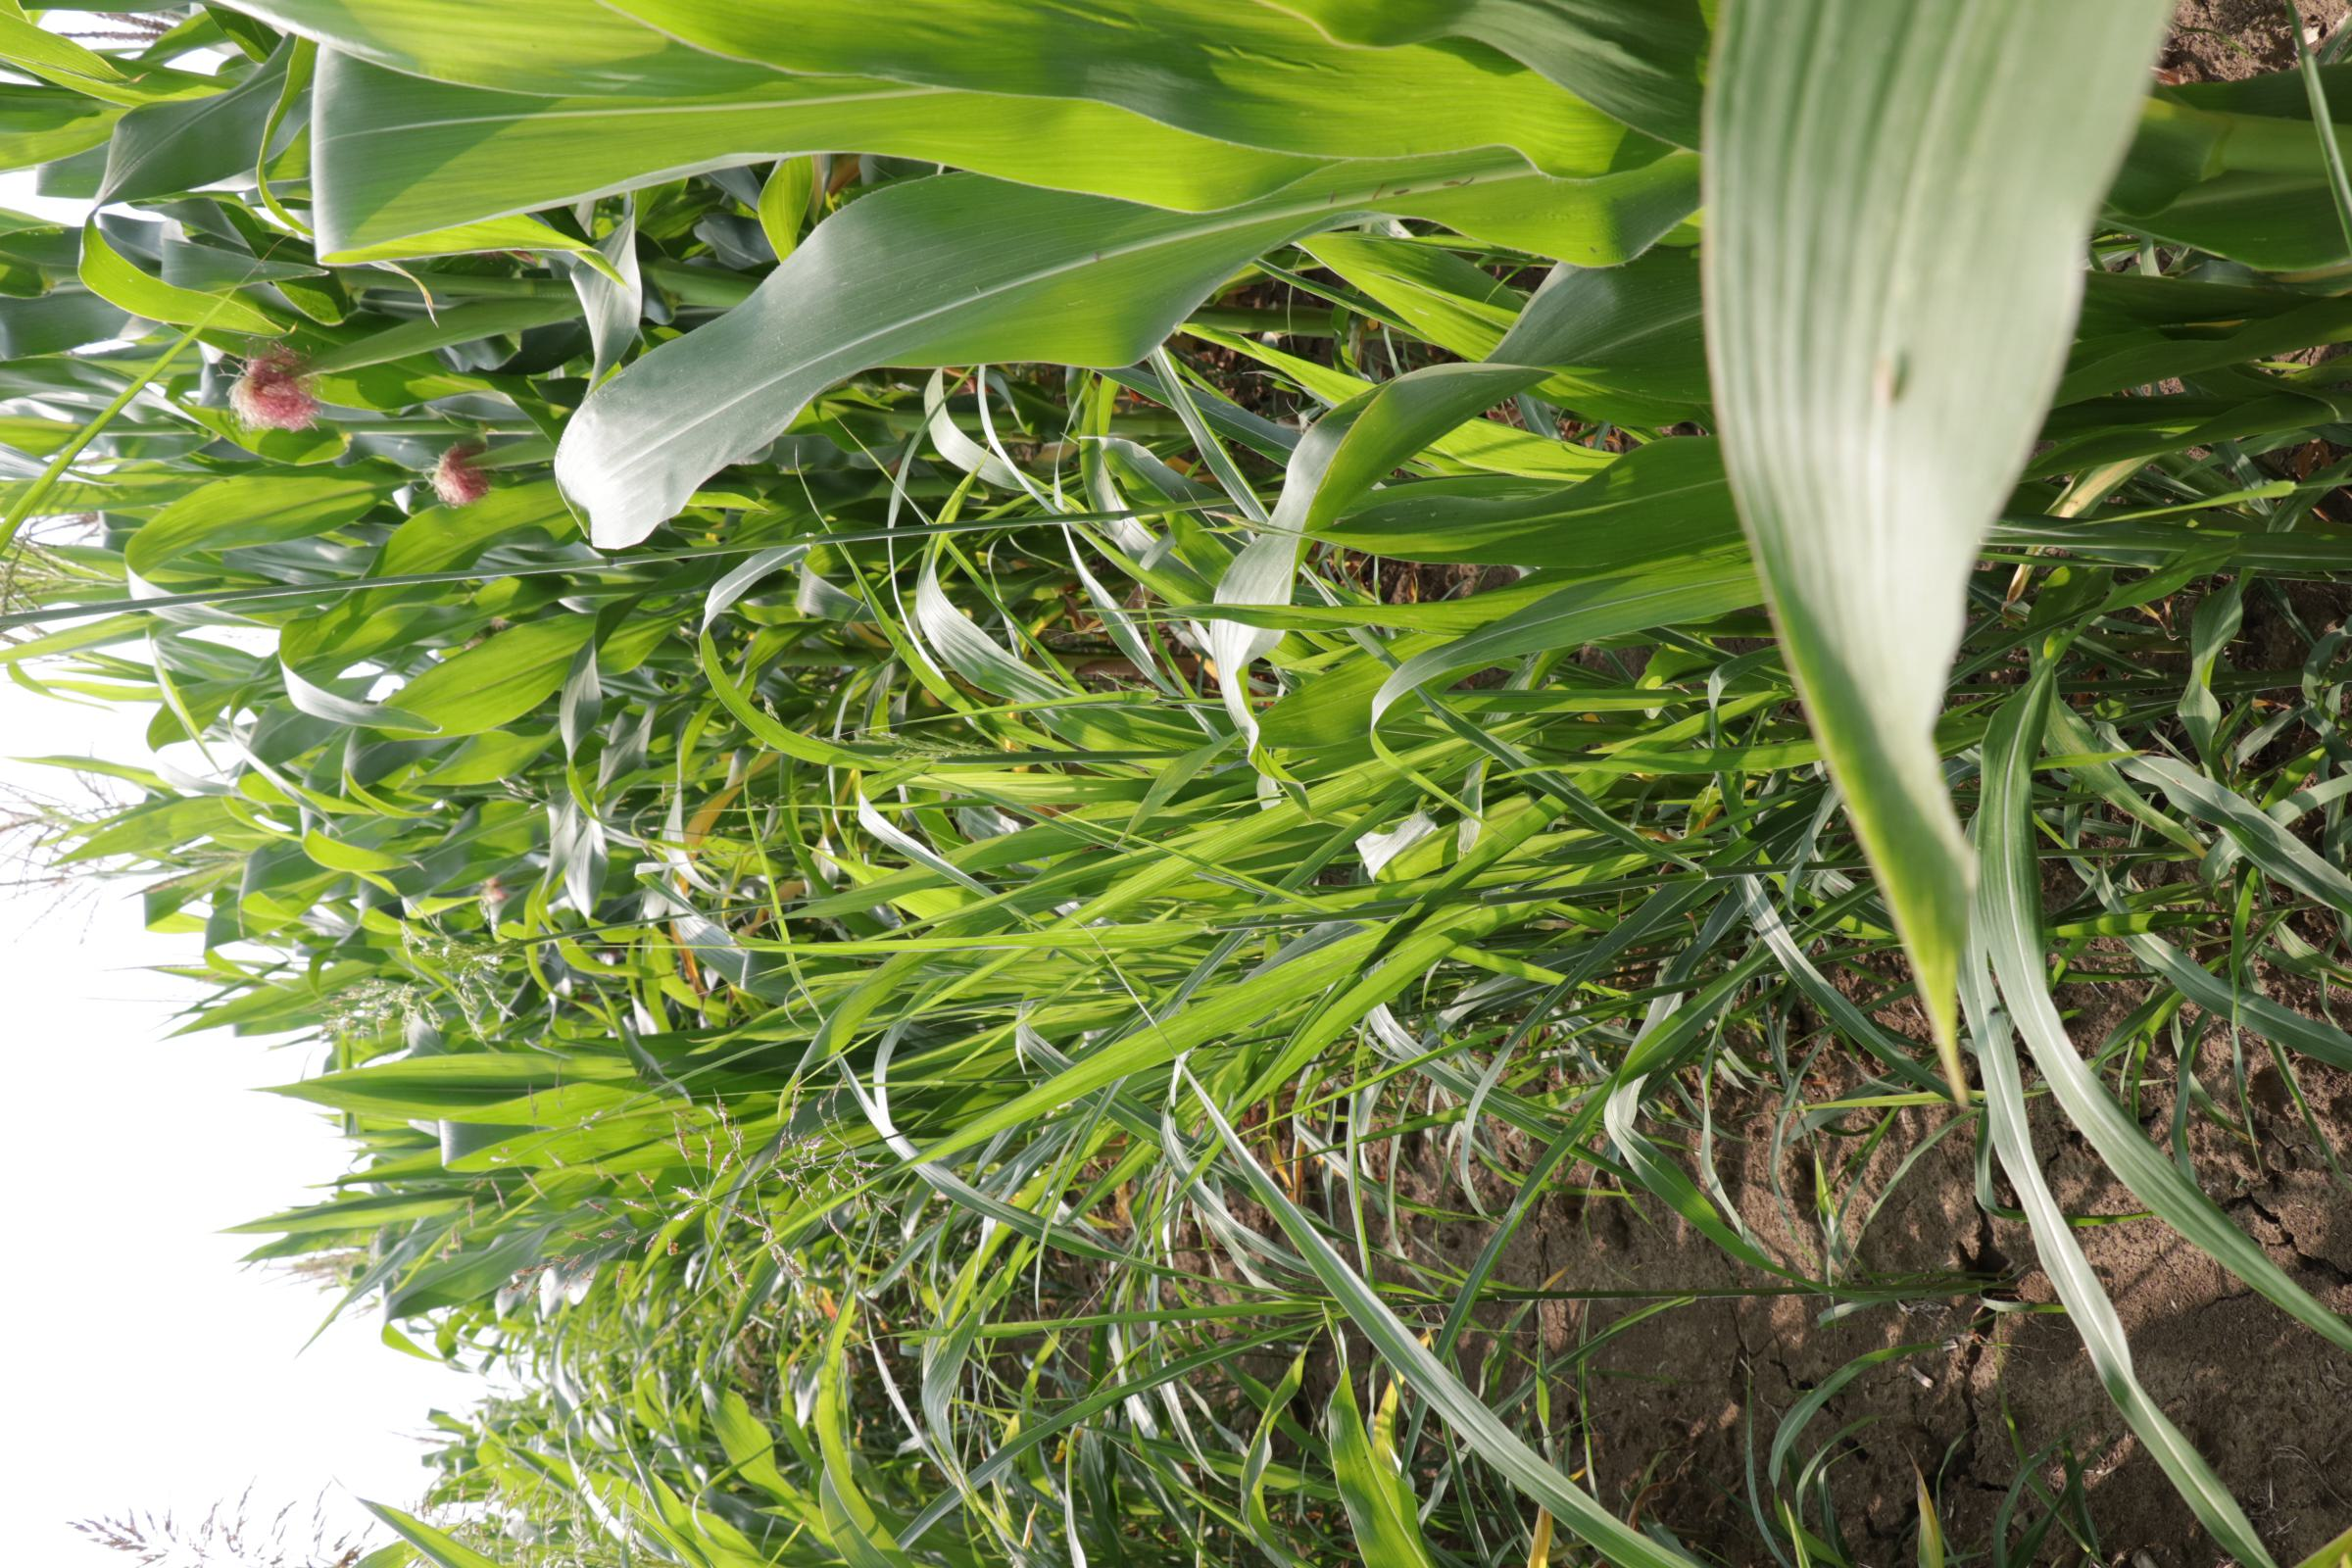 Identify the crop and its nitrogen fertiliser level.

maize, full nitrogen fertilisation
